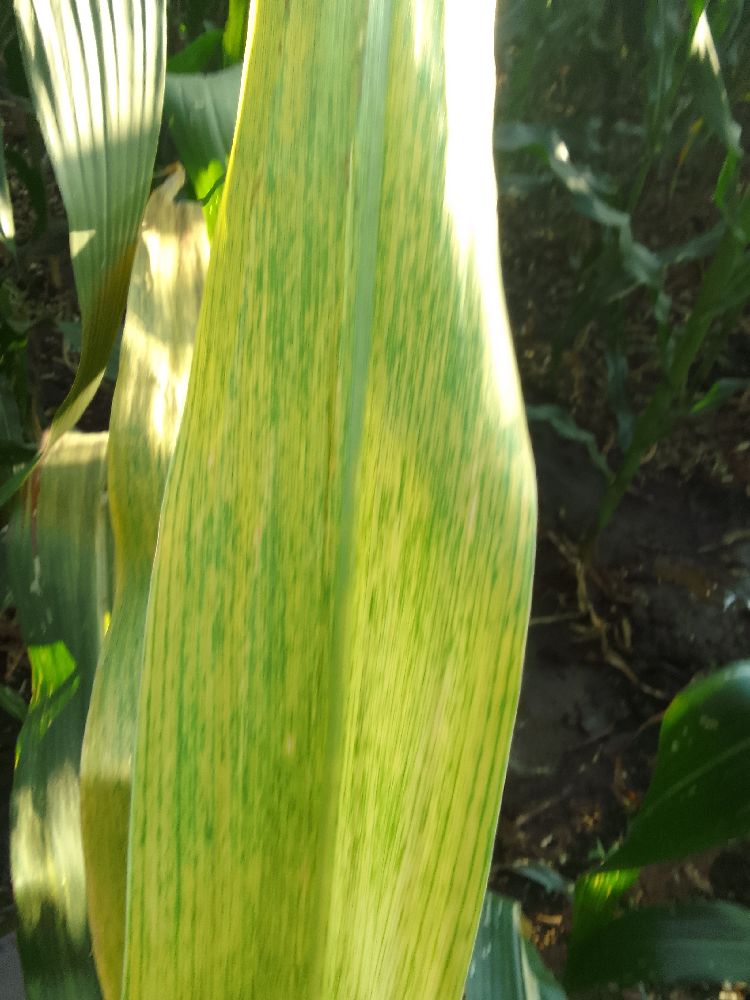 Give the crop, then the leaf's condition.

maize, maize lethal necrosis
